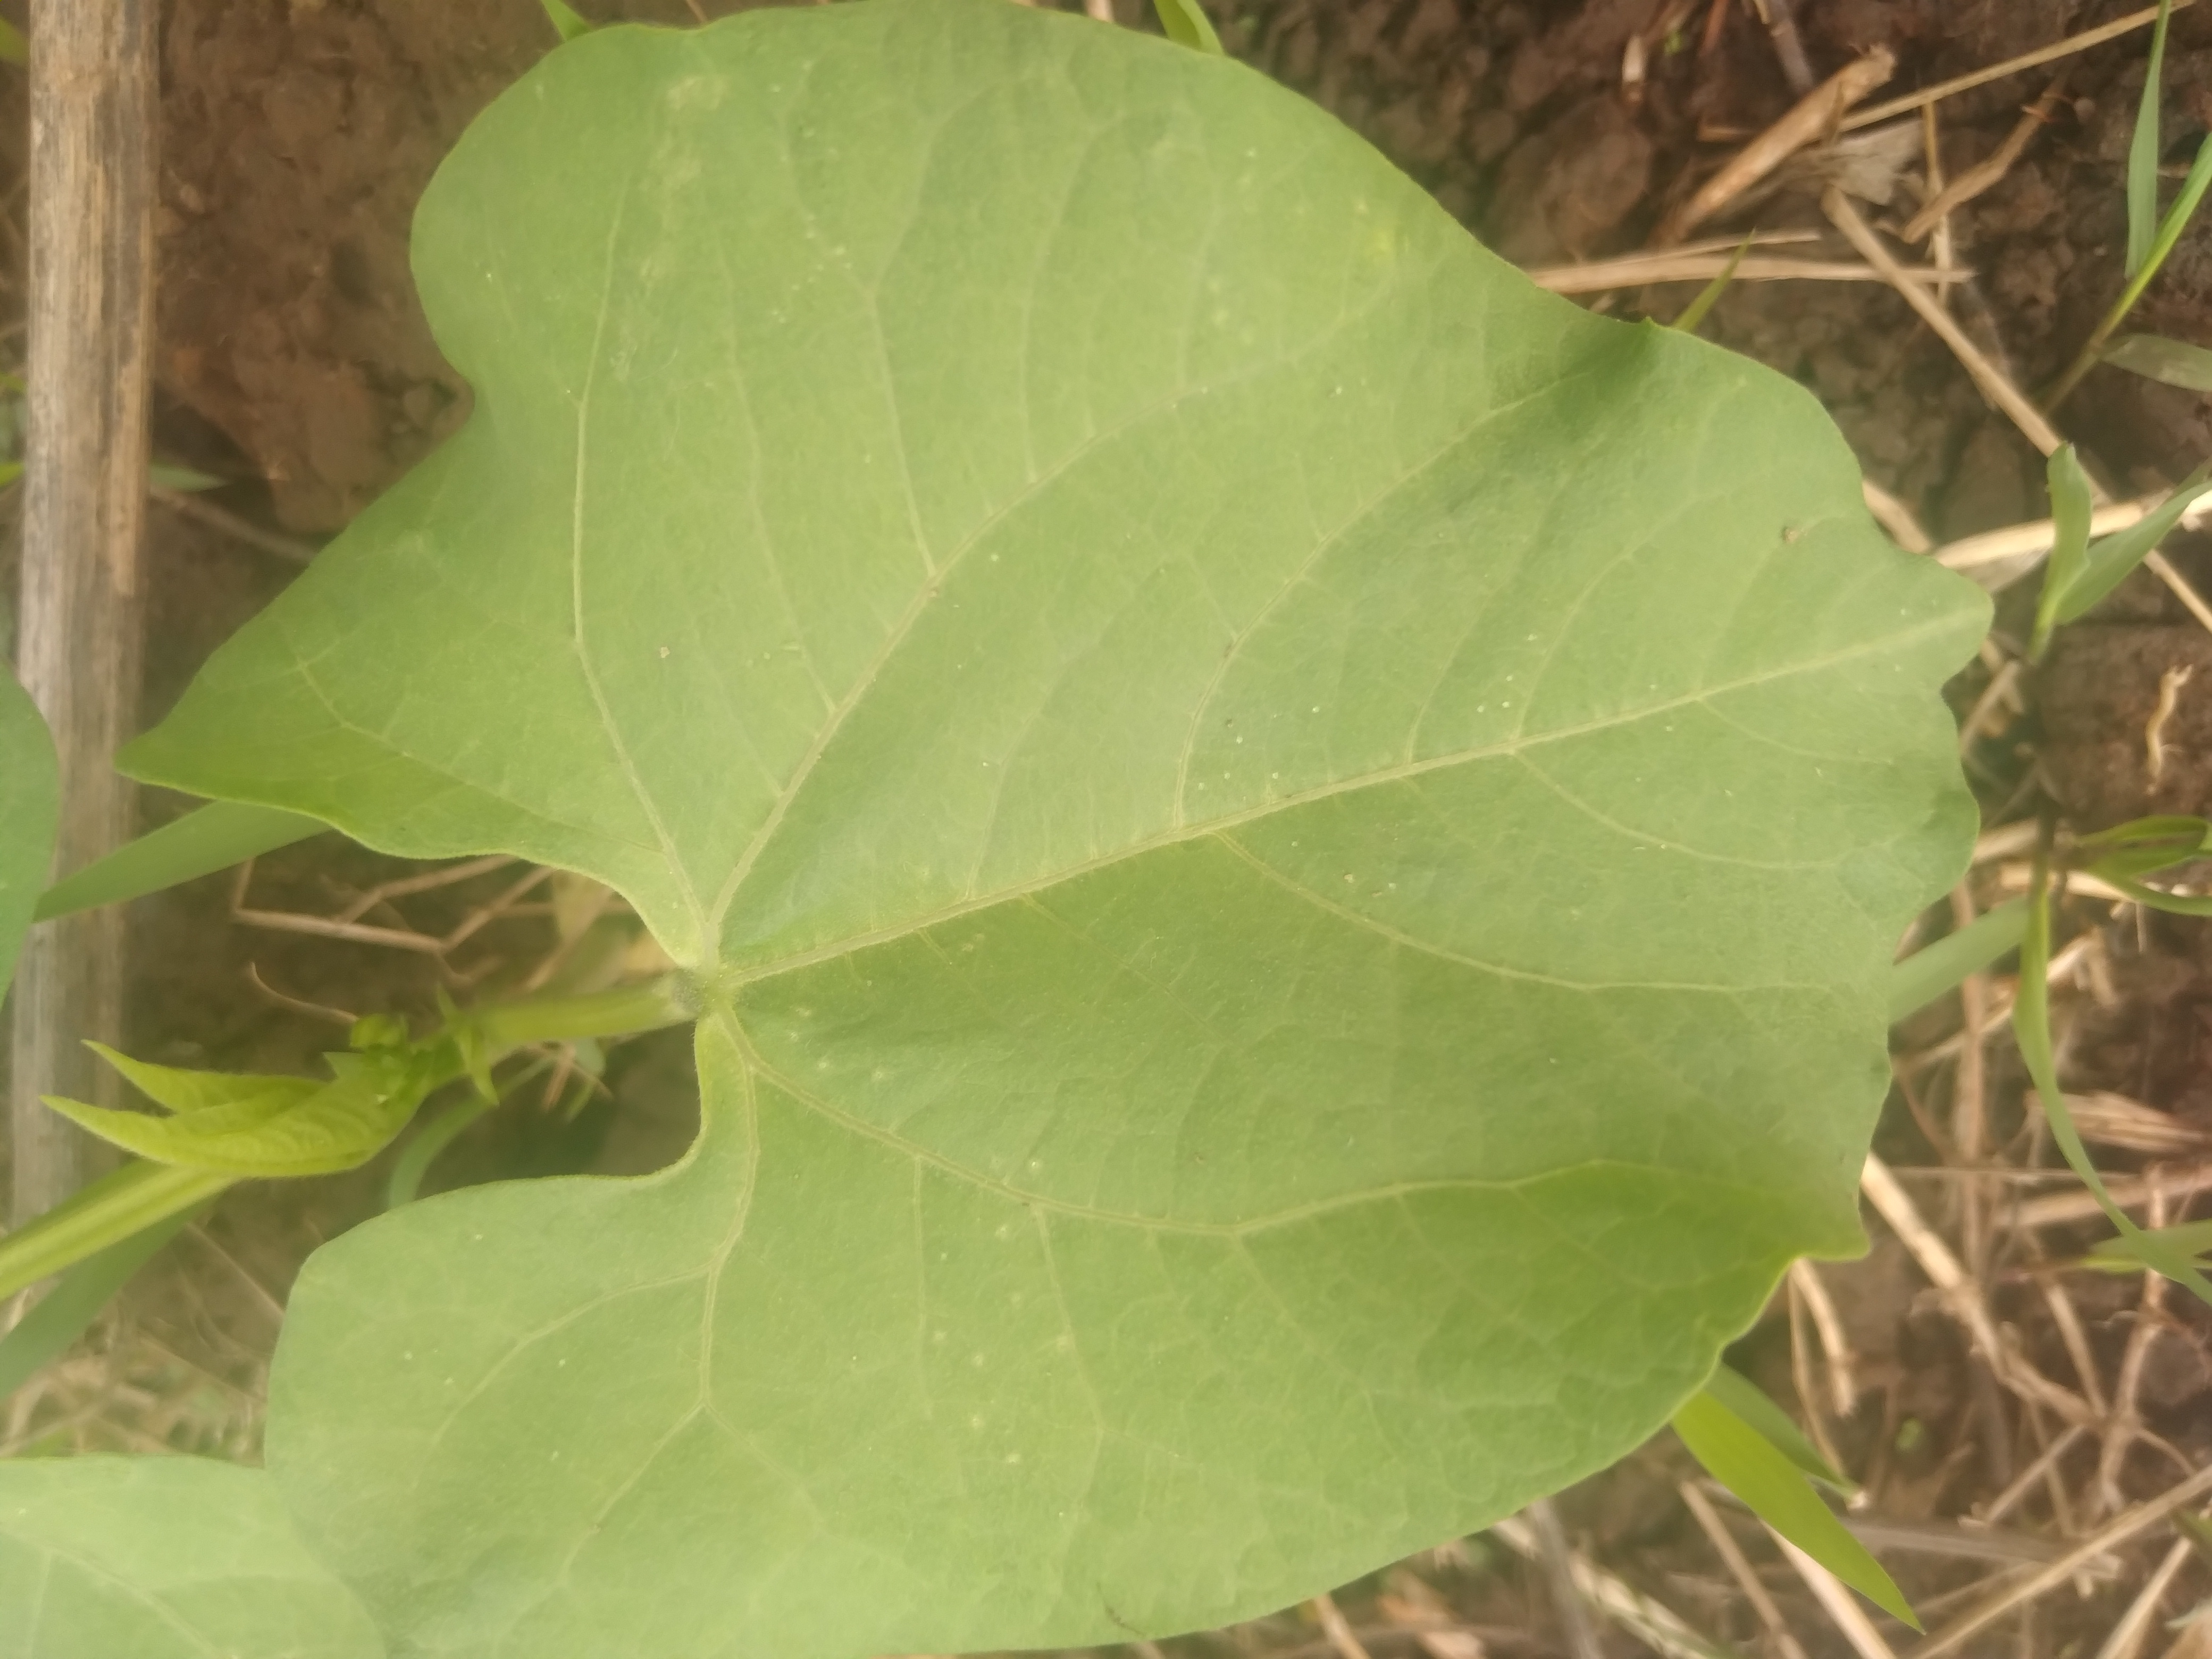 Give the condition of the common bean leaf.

healthy
